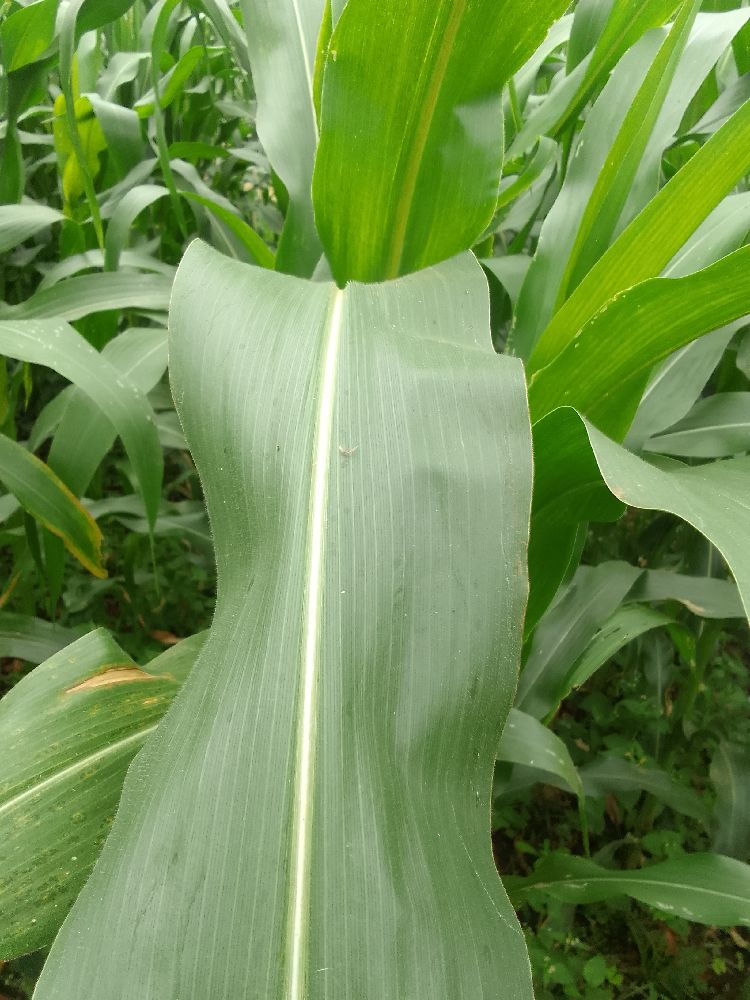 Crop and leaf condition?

maize, healthy
